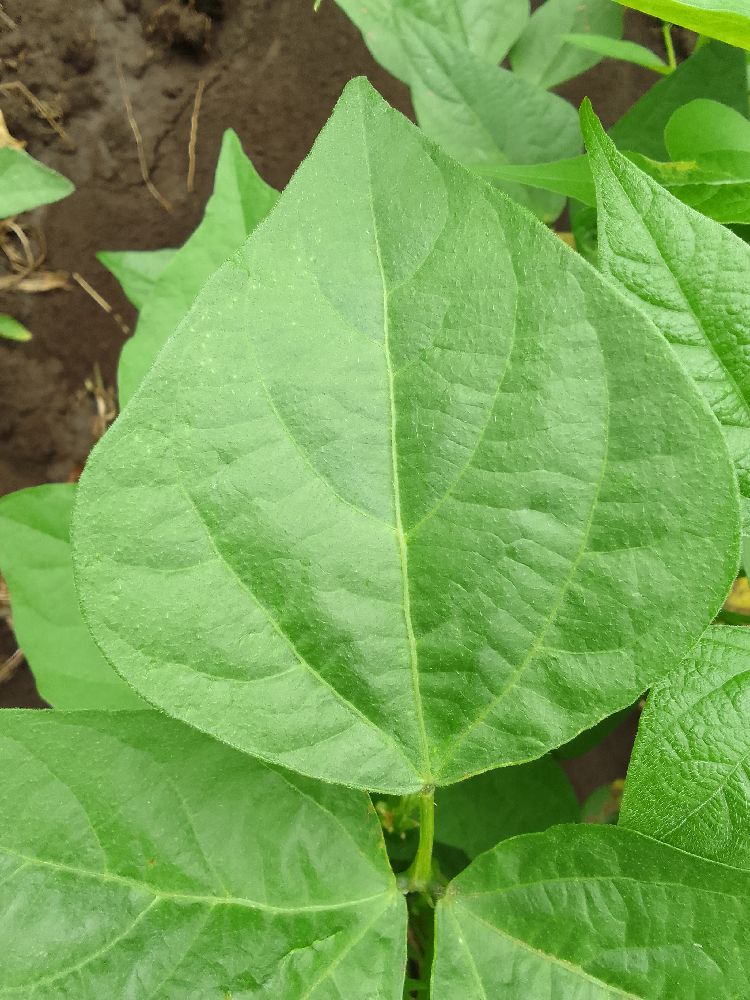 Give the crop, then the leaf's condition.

common bean, healthy
